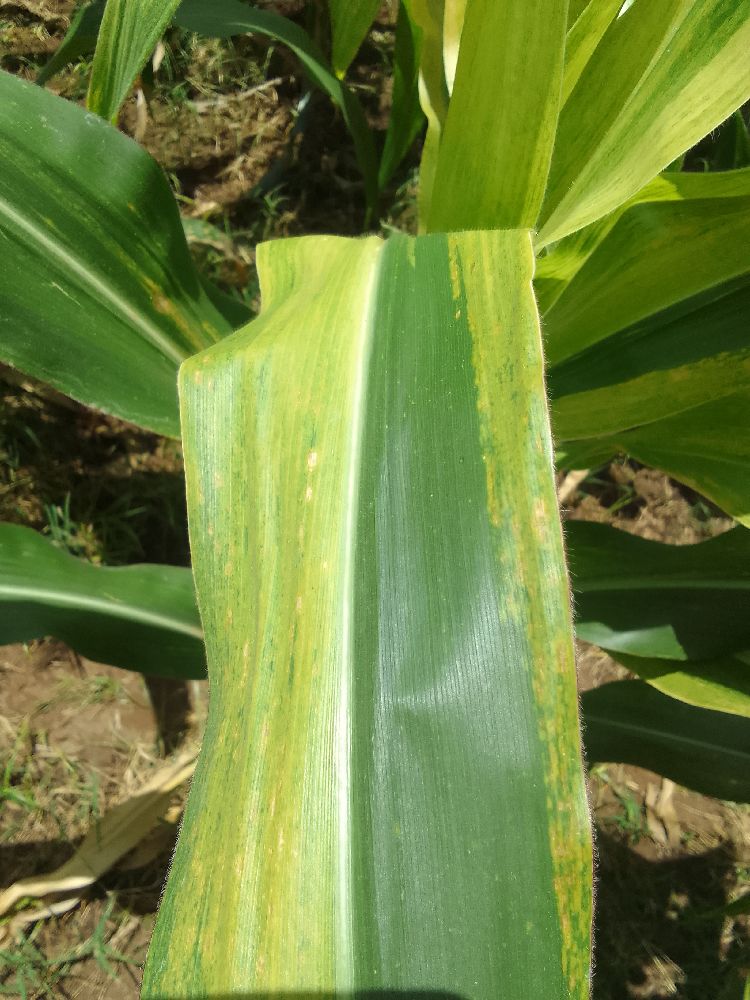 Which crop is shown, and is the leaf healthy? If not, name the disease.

maize, maize lethal necrosis
